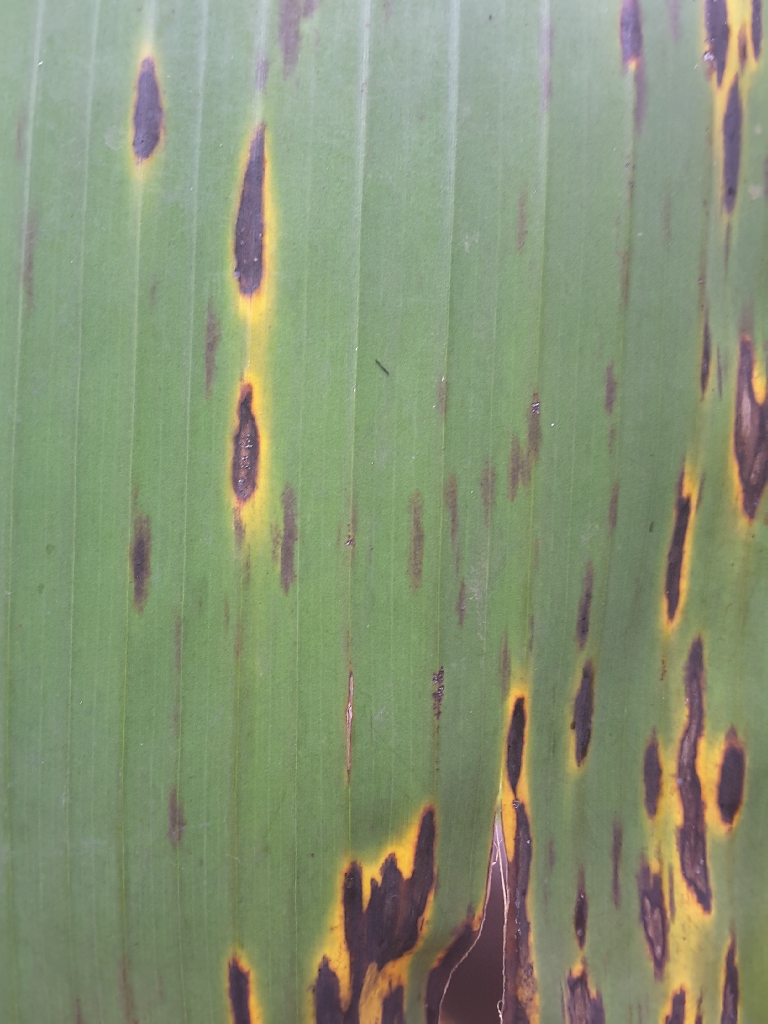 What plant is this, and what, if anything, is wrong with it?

banana, black sigatoka
